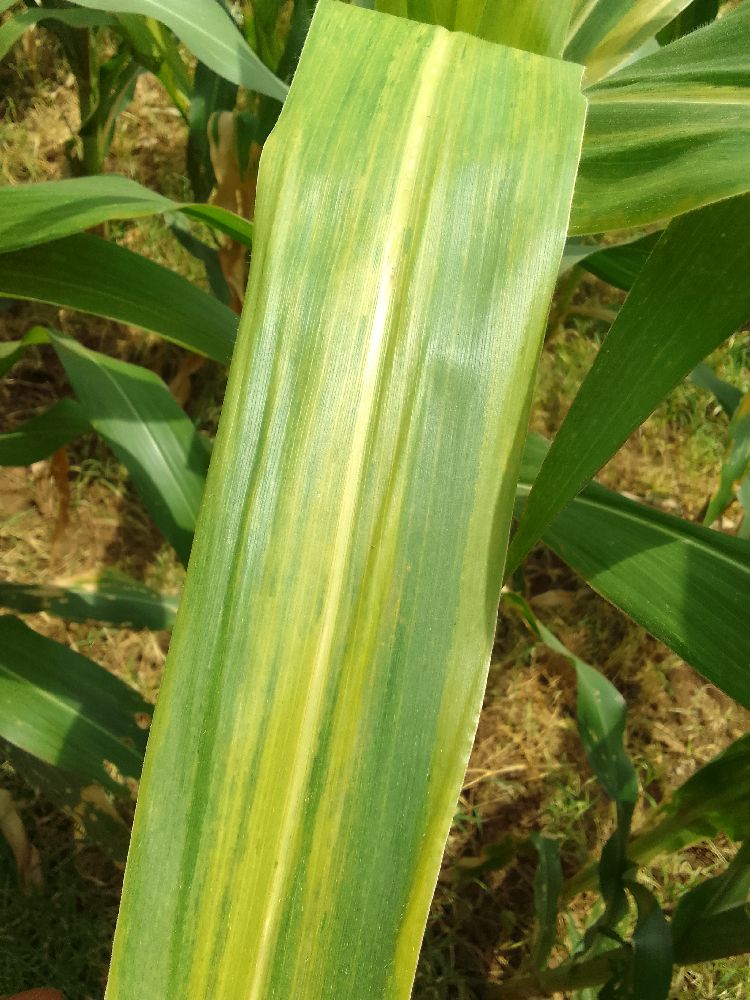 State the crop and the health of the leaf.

maize, maize lethal necrosis
